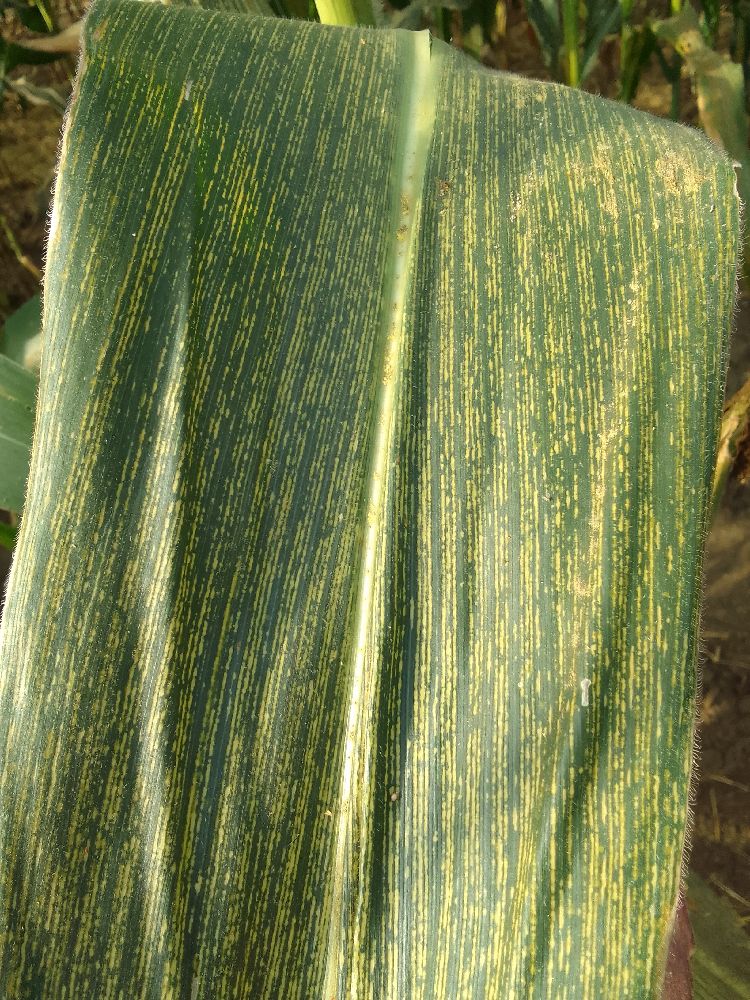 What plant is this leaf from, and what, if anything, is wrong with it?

maize, maize streak virus
